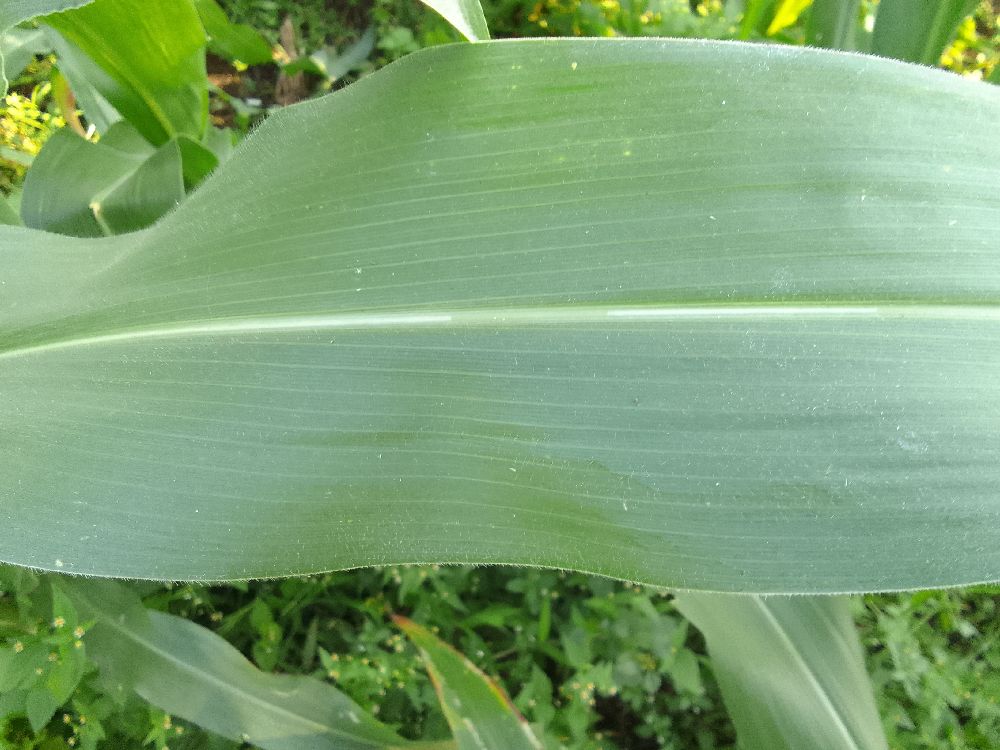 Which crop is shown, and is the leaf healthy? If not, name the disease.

maize, healthy
